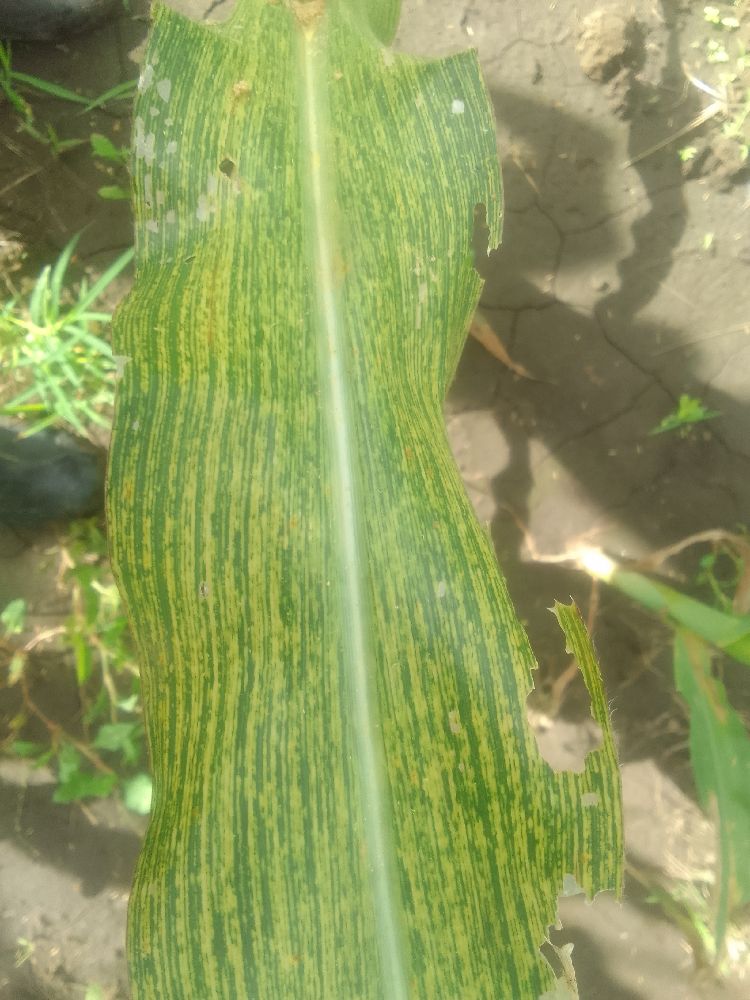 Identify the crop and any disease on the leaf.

maize, maize streak virus
